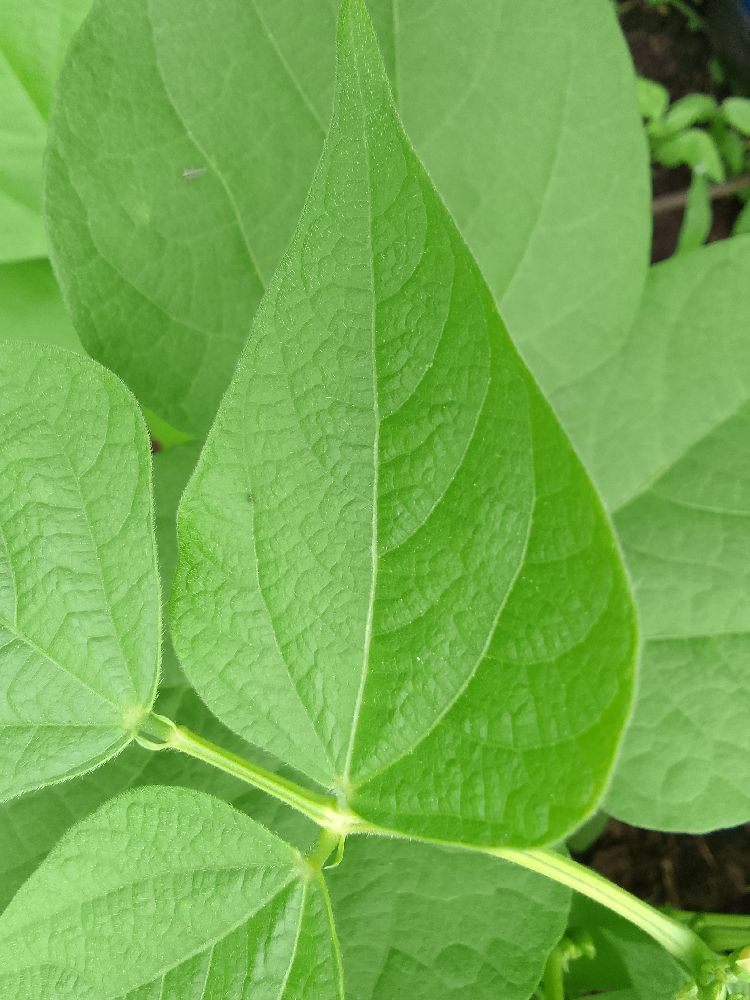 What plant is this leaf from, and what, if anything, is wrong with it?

common bean, healthy
